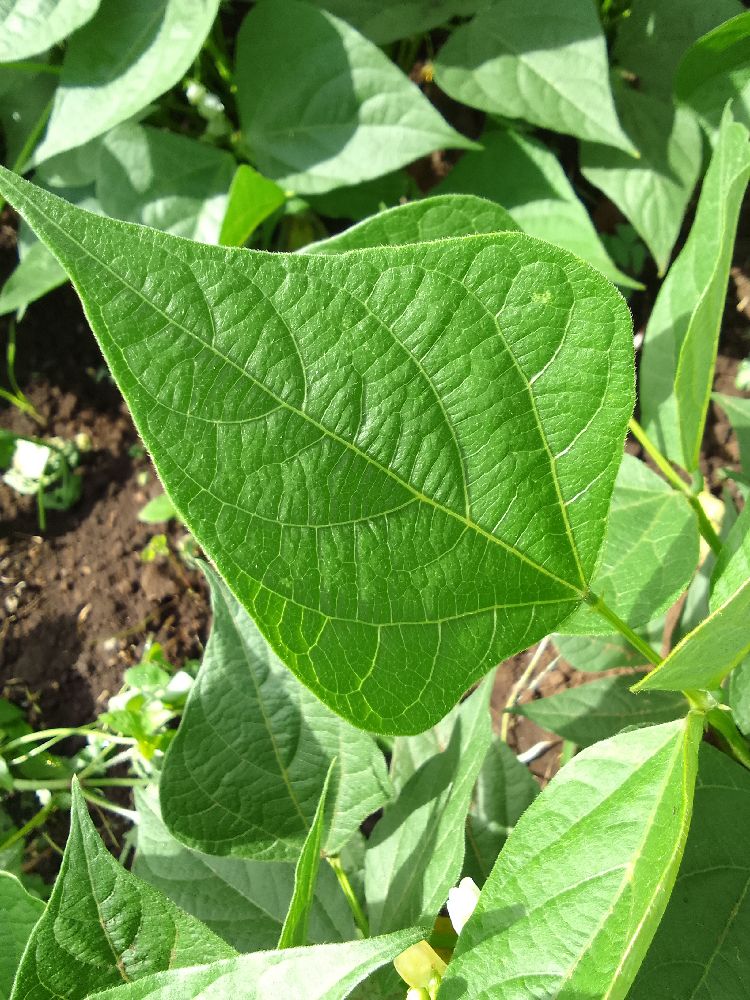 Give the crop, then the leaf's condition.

common bean, healthy
